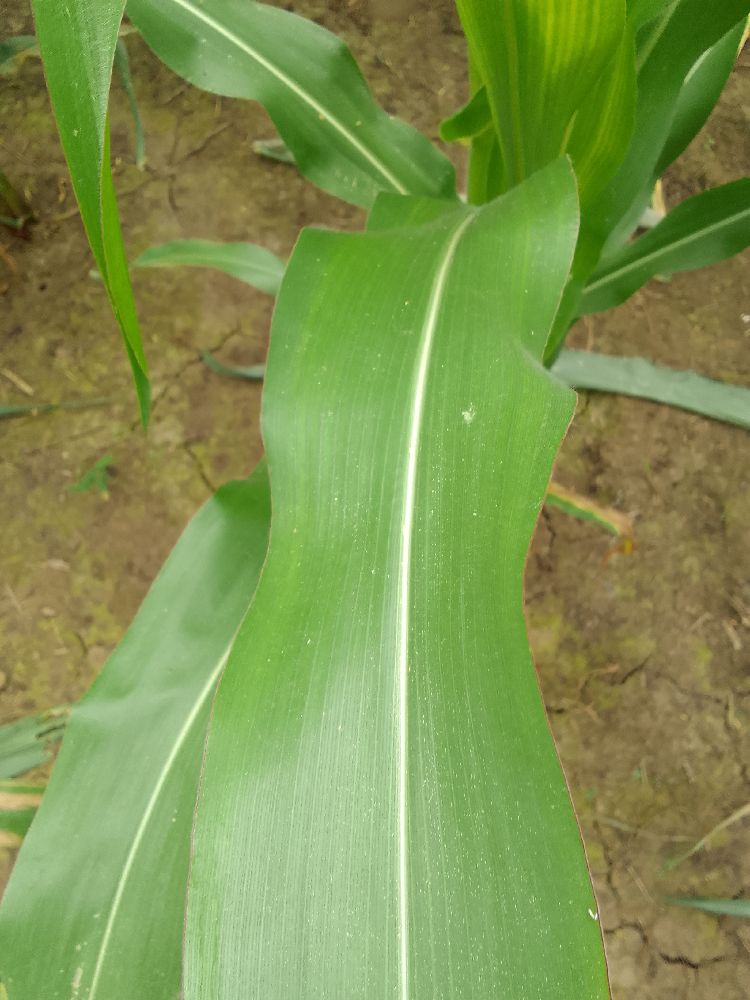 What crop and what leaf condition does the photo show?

maize, healthy
